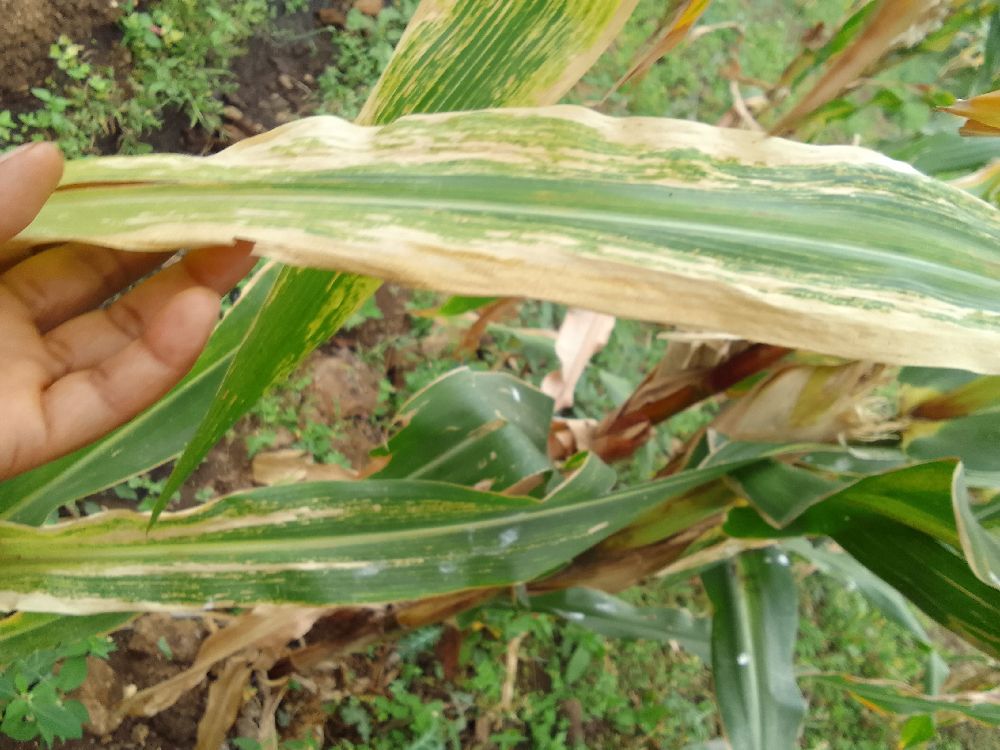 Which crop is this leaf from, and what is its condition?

maize, maize lethal necrosis
